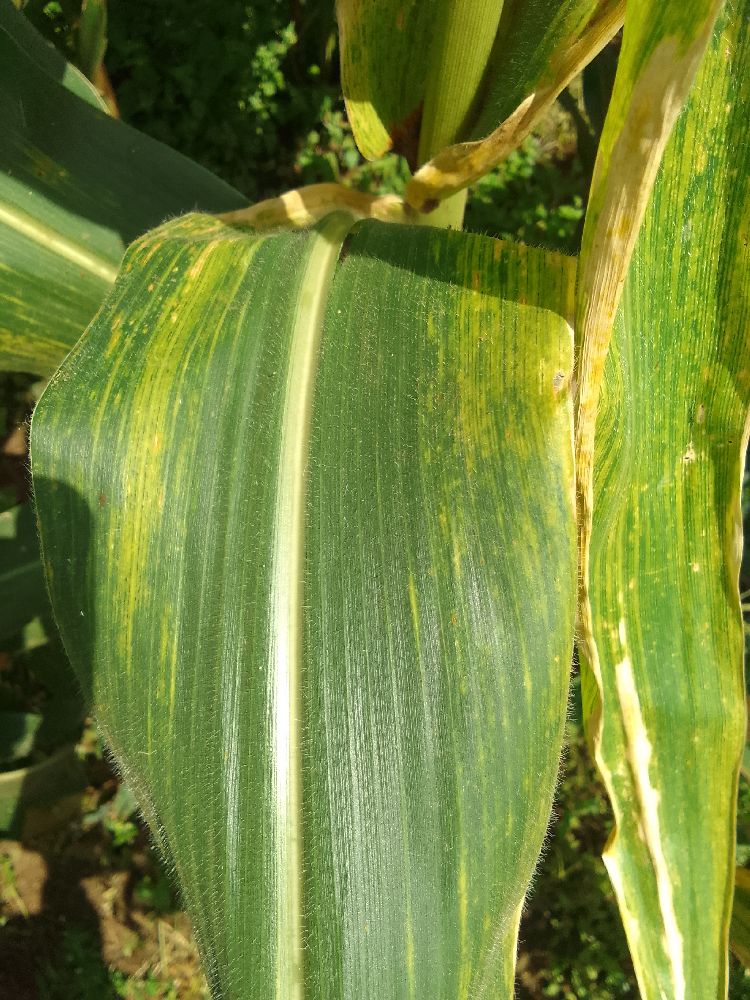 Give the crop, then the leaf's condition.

maize, maize lethal necrosis
